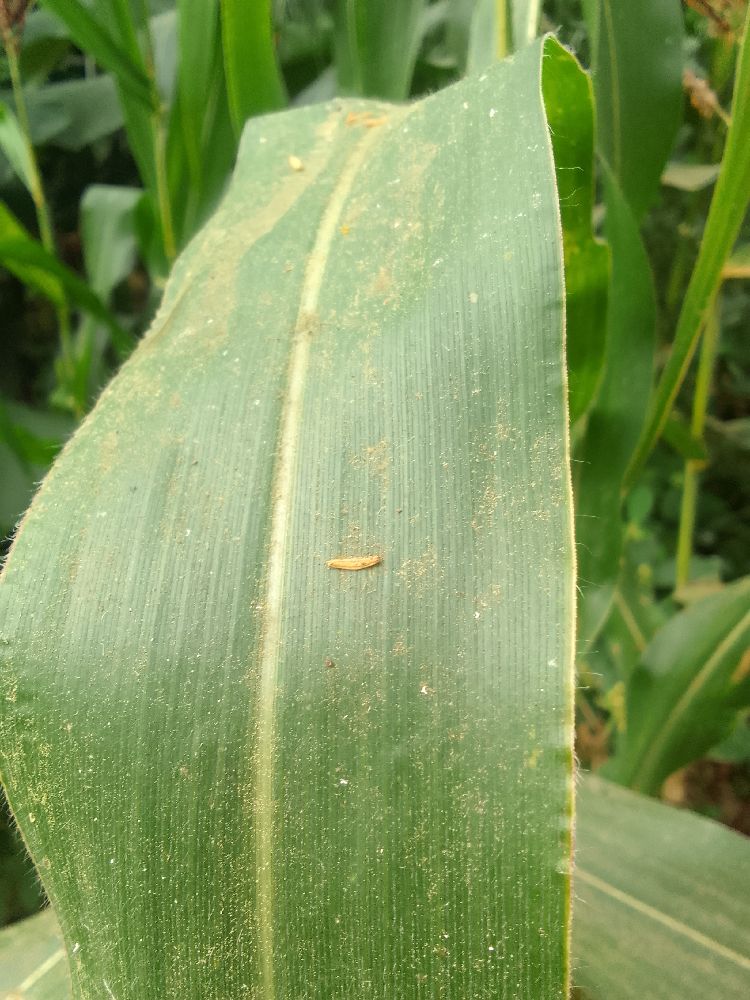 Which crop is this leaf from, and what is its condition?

maize, healthy
